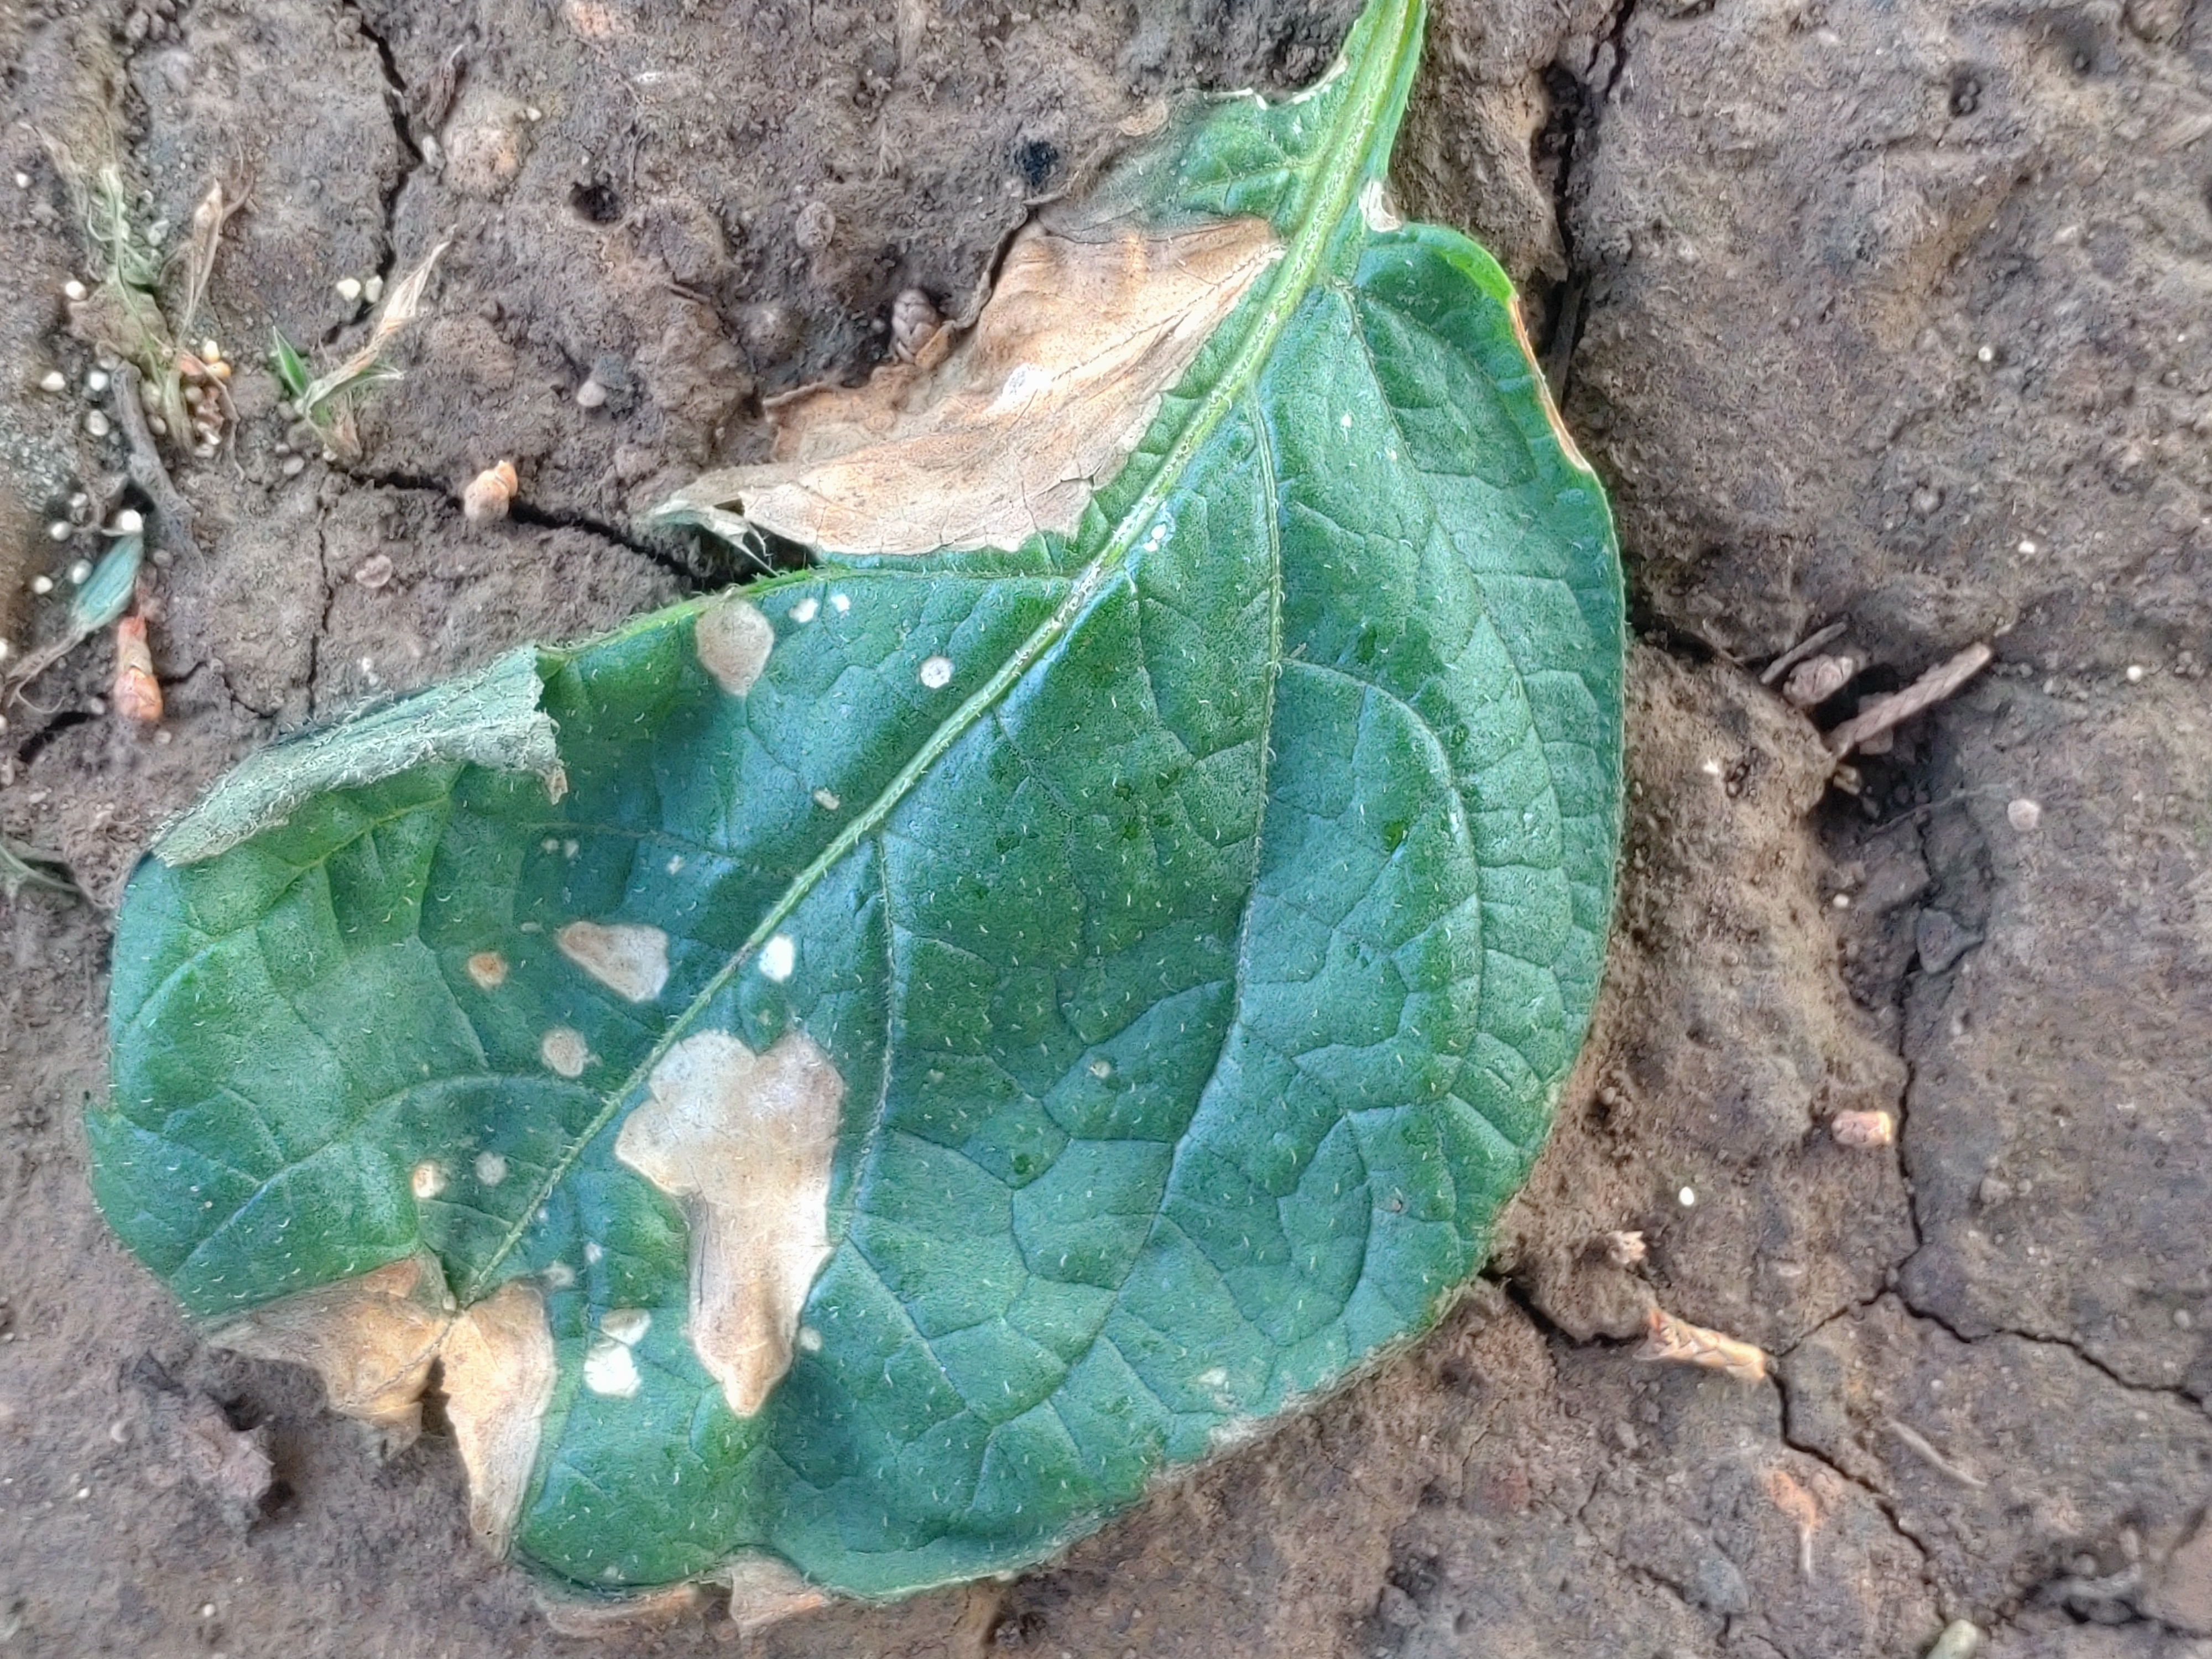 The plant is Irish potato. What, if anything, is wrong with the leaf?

early blight
